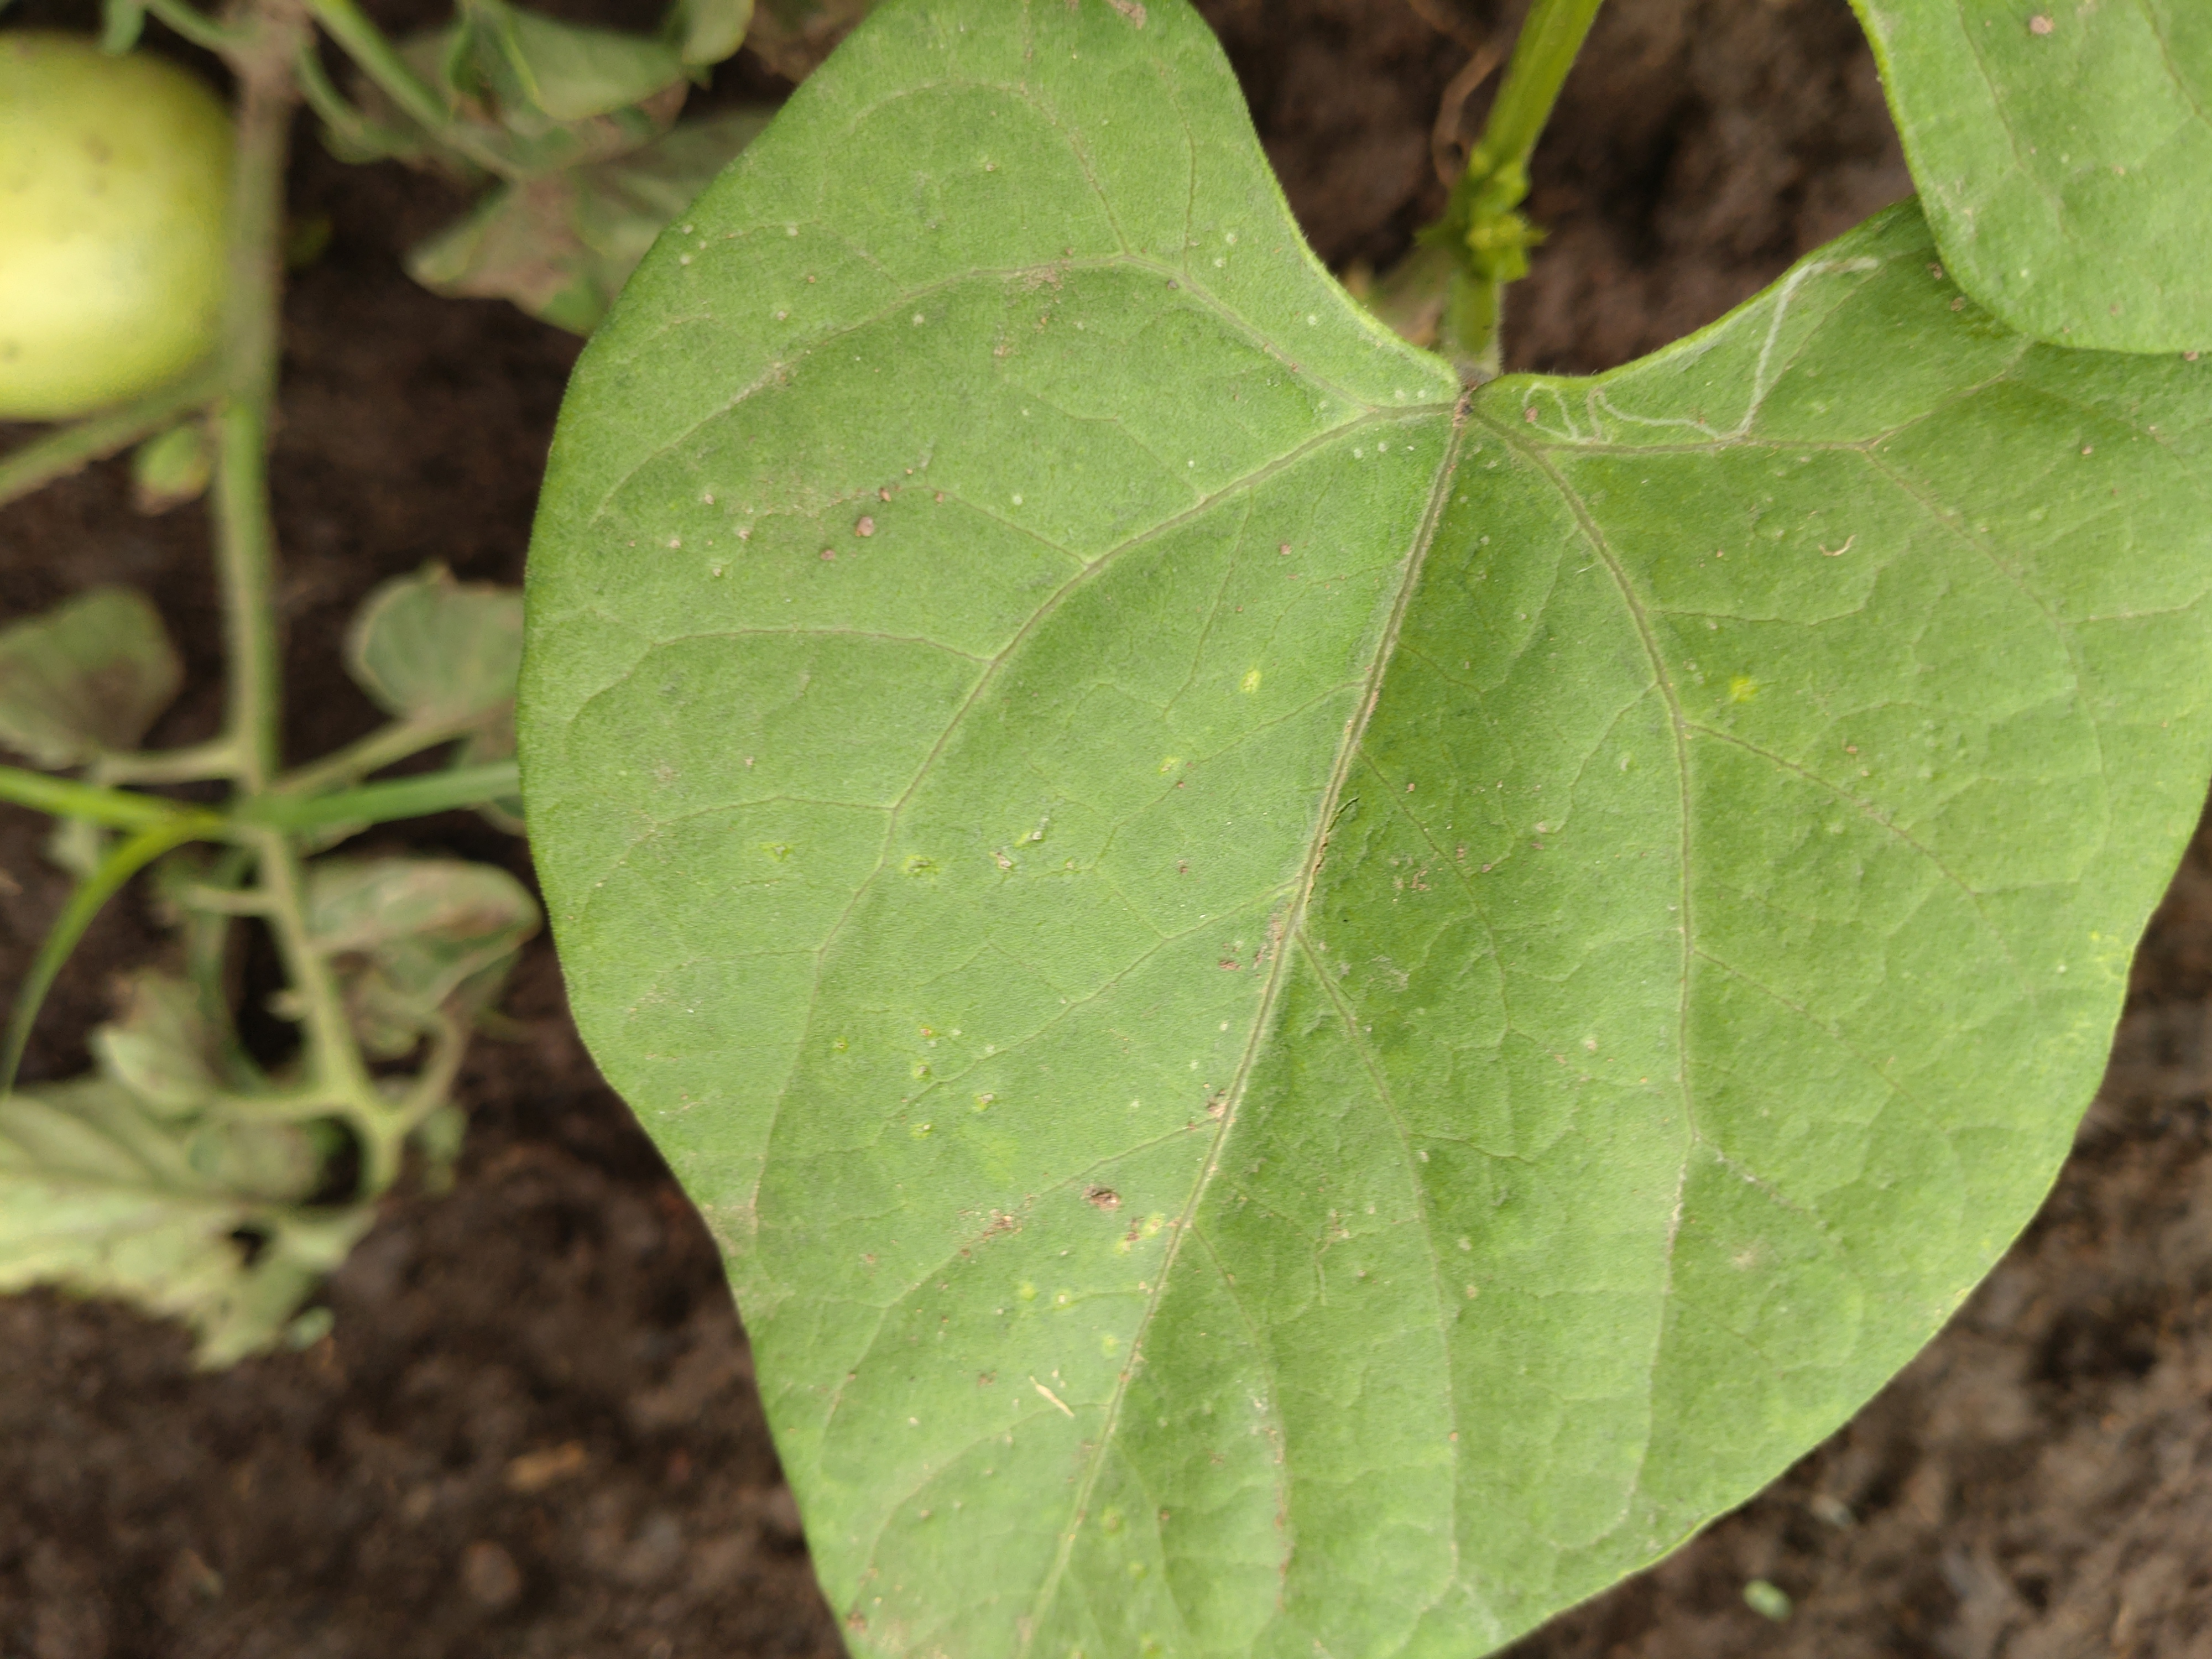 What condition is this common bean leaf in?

healthy
